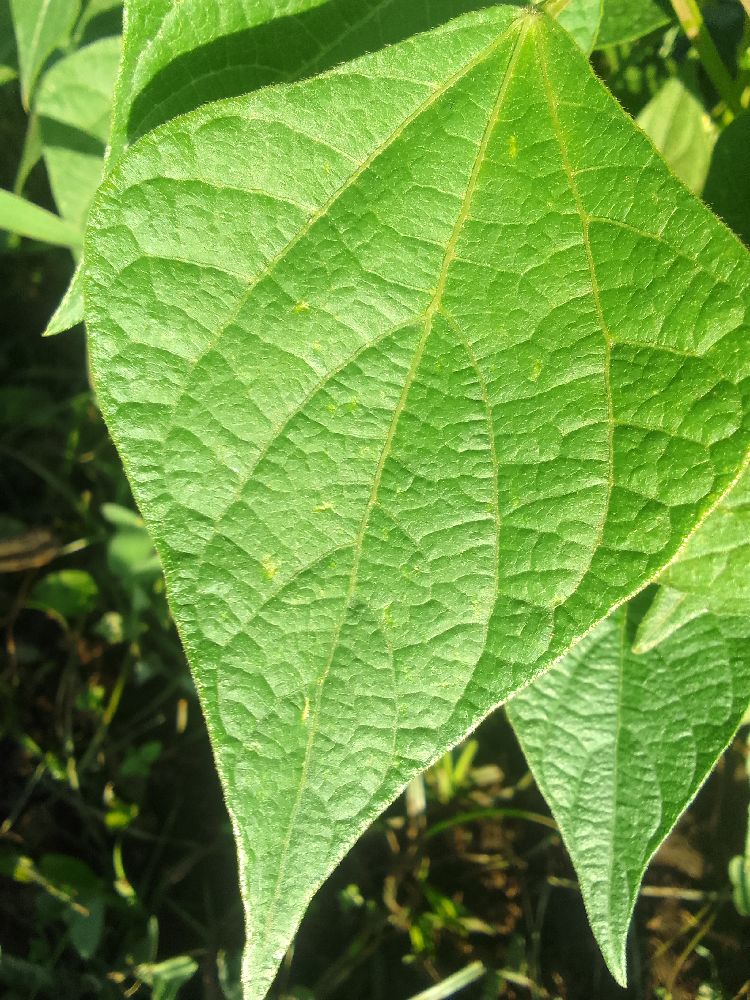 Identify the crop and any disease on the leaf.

common bean, healthy
